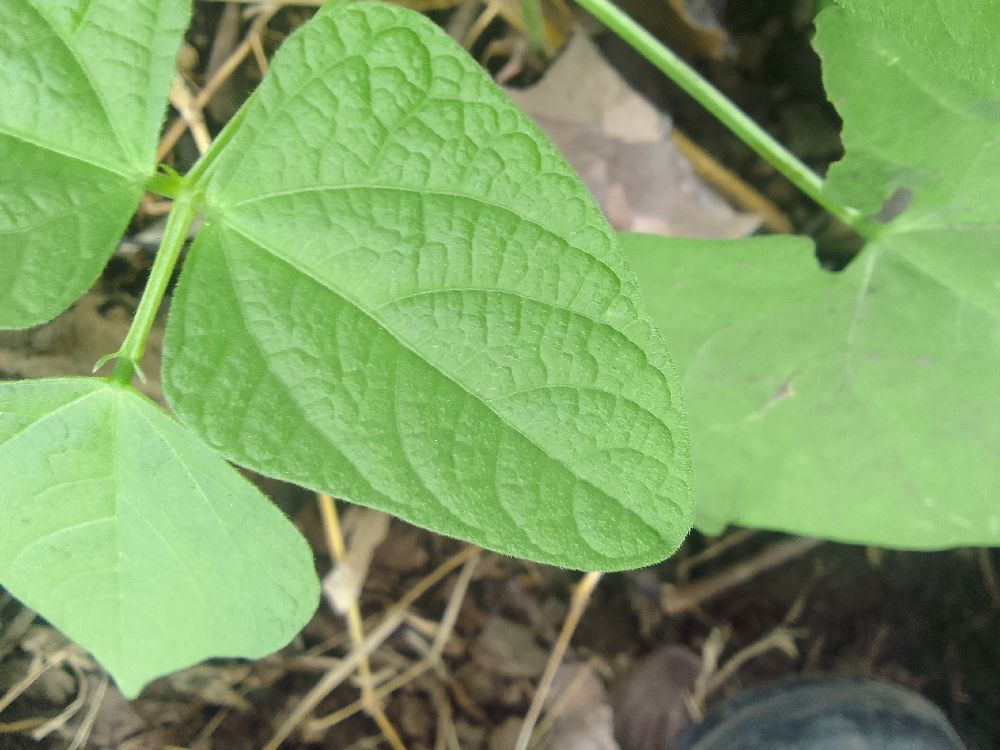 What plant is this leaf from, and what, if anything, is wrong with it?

common bean, healthy
